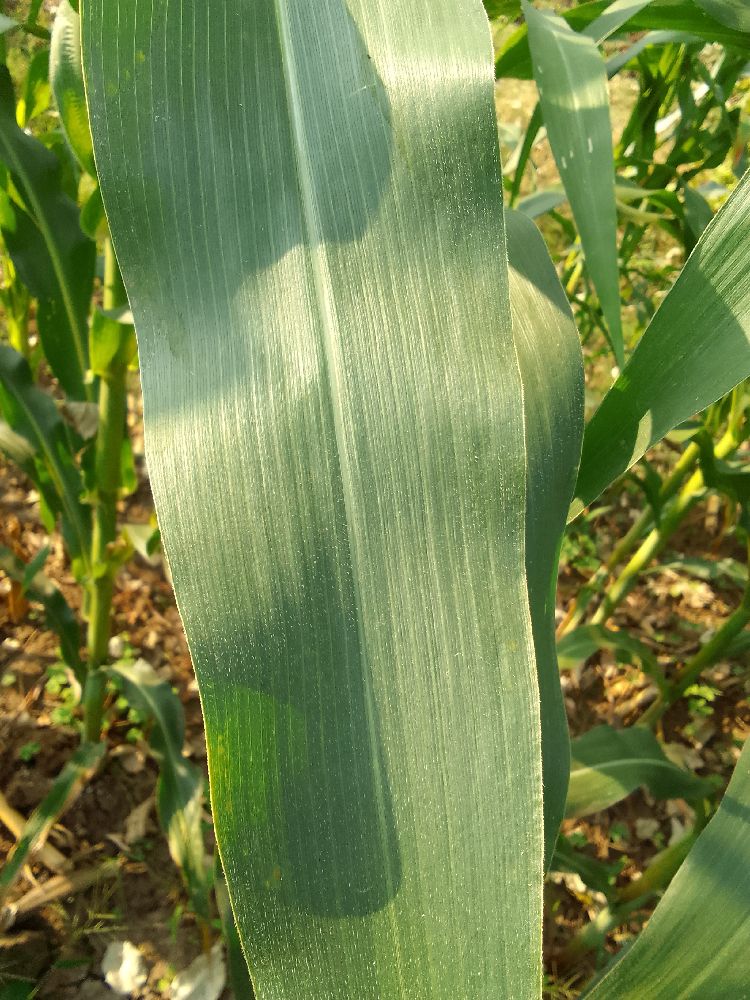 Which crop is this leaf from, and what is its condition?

maize, healthy
